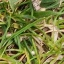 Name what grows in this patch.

grass
